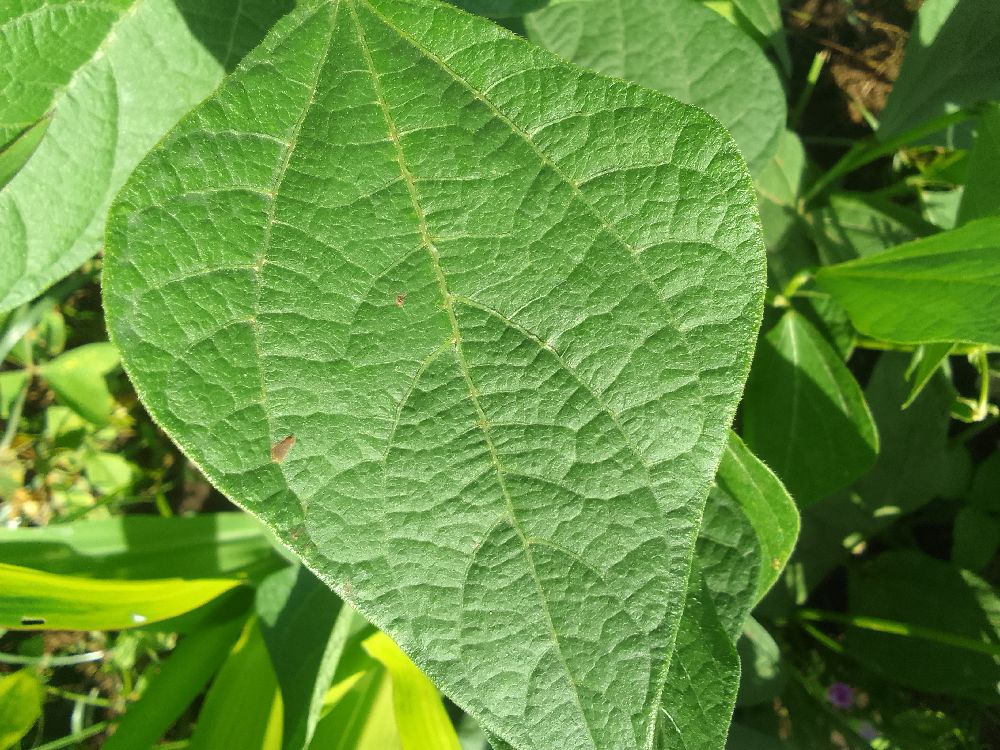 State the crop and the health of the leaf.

common bean, healthy
